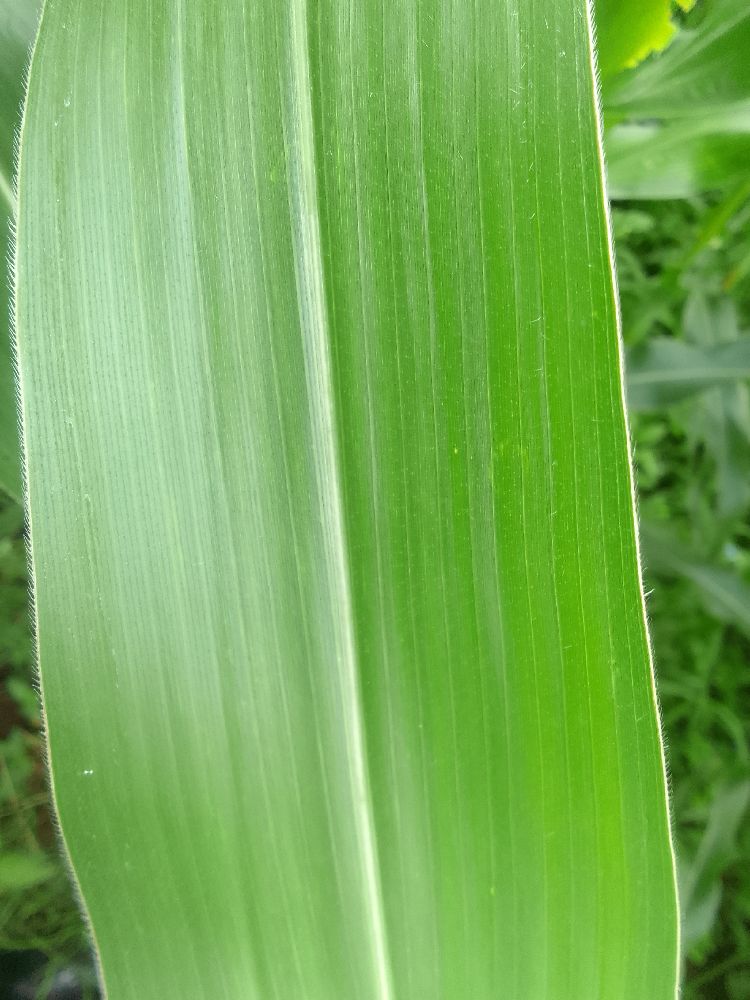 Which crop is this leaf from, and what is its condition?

maize, healthy
